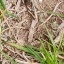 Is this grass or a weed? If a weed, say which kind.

grass
